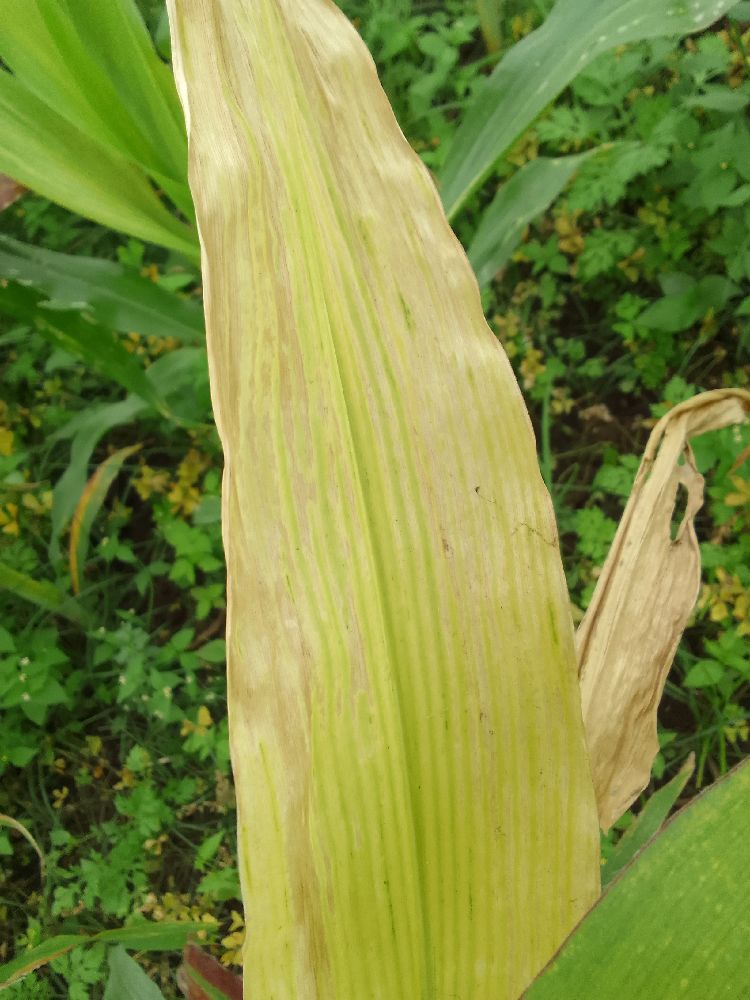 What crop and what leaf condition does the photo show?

maize, maize lethal necrosis
